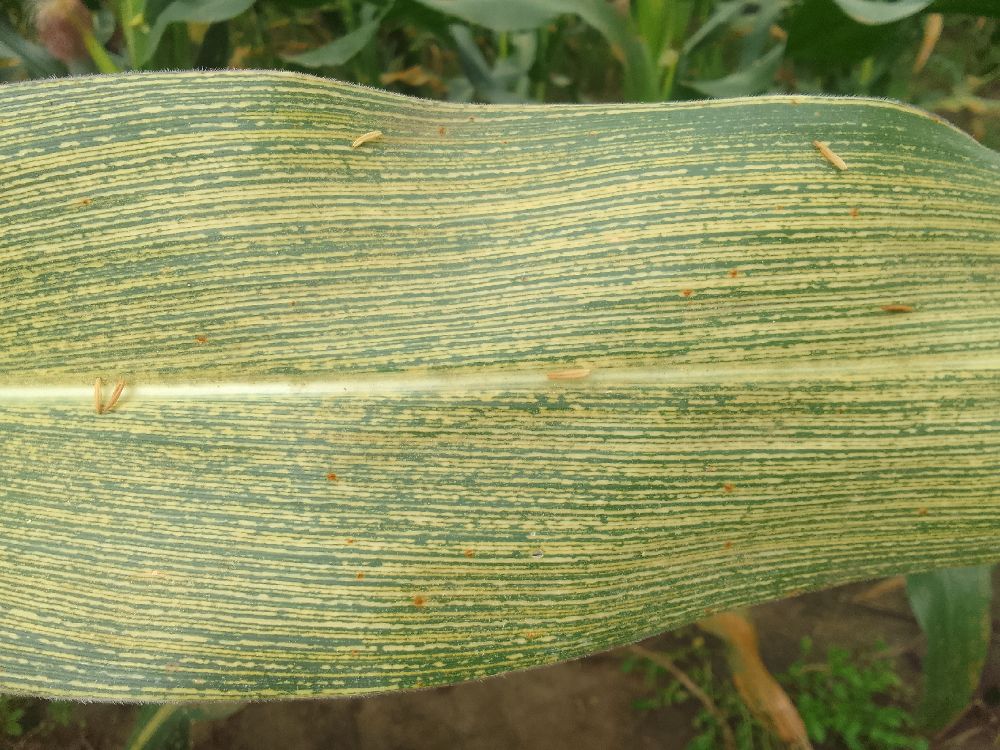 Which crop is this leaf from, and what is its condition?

maize, maize streak virus
